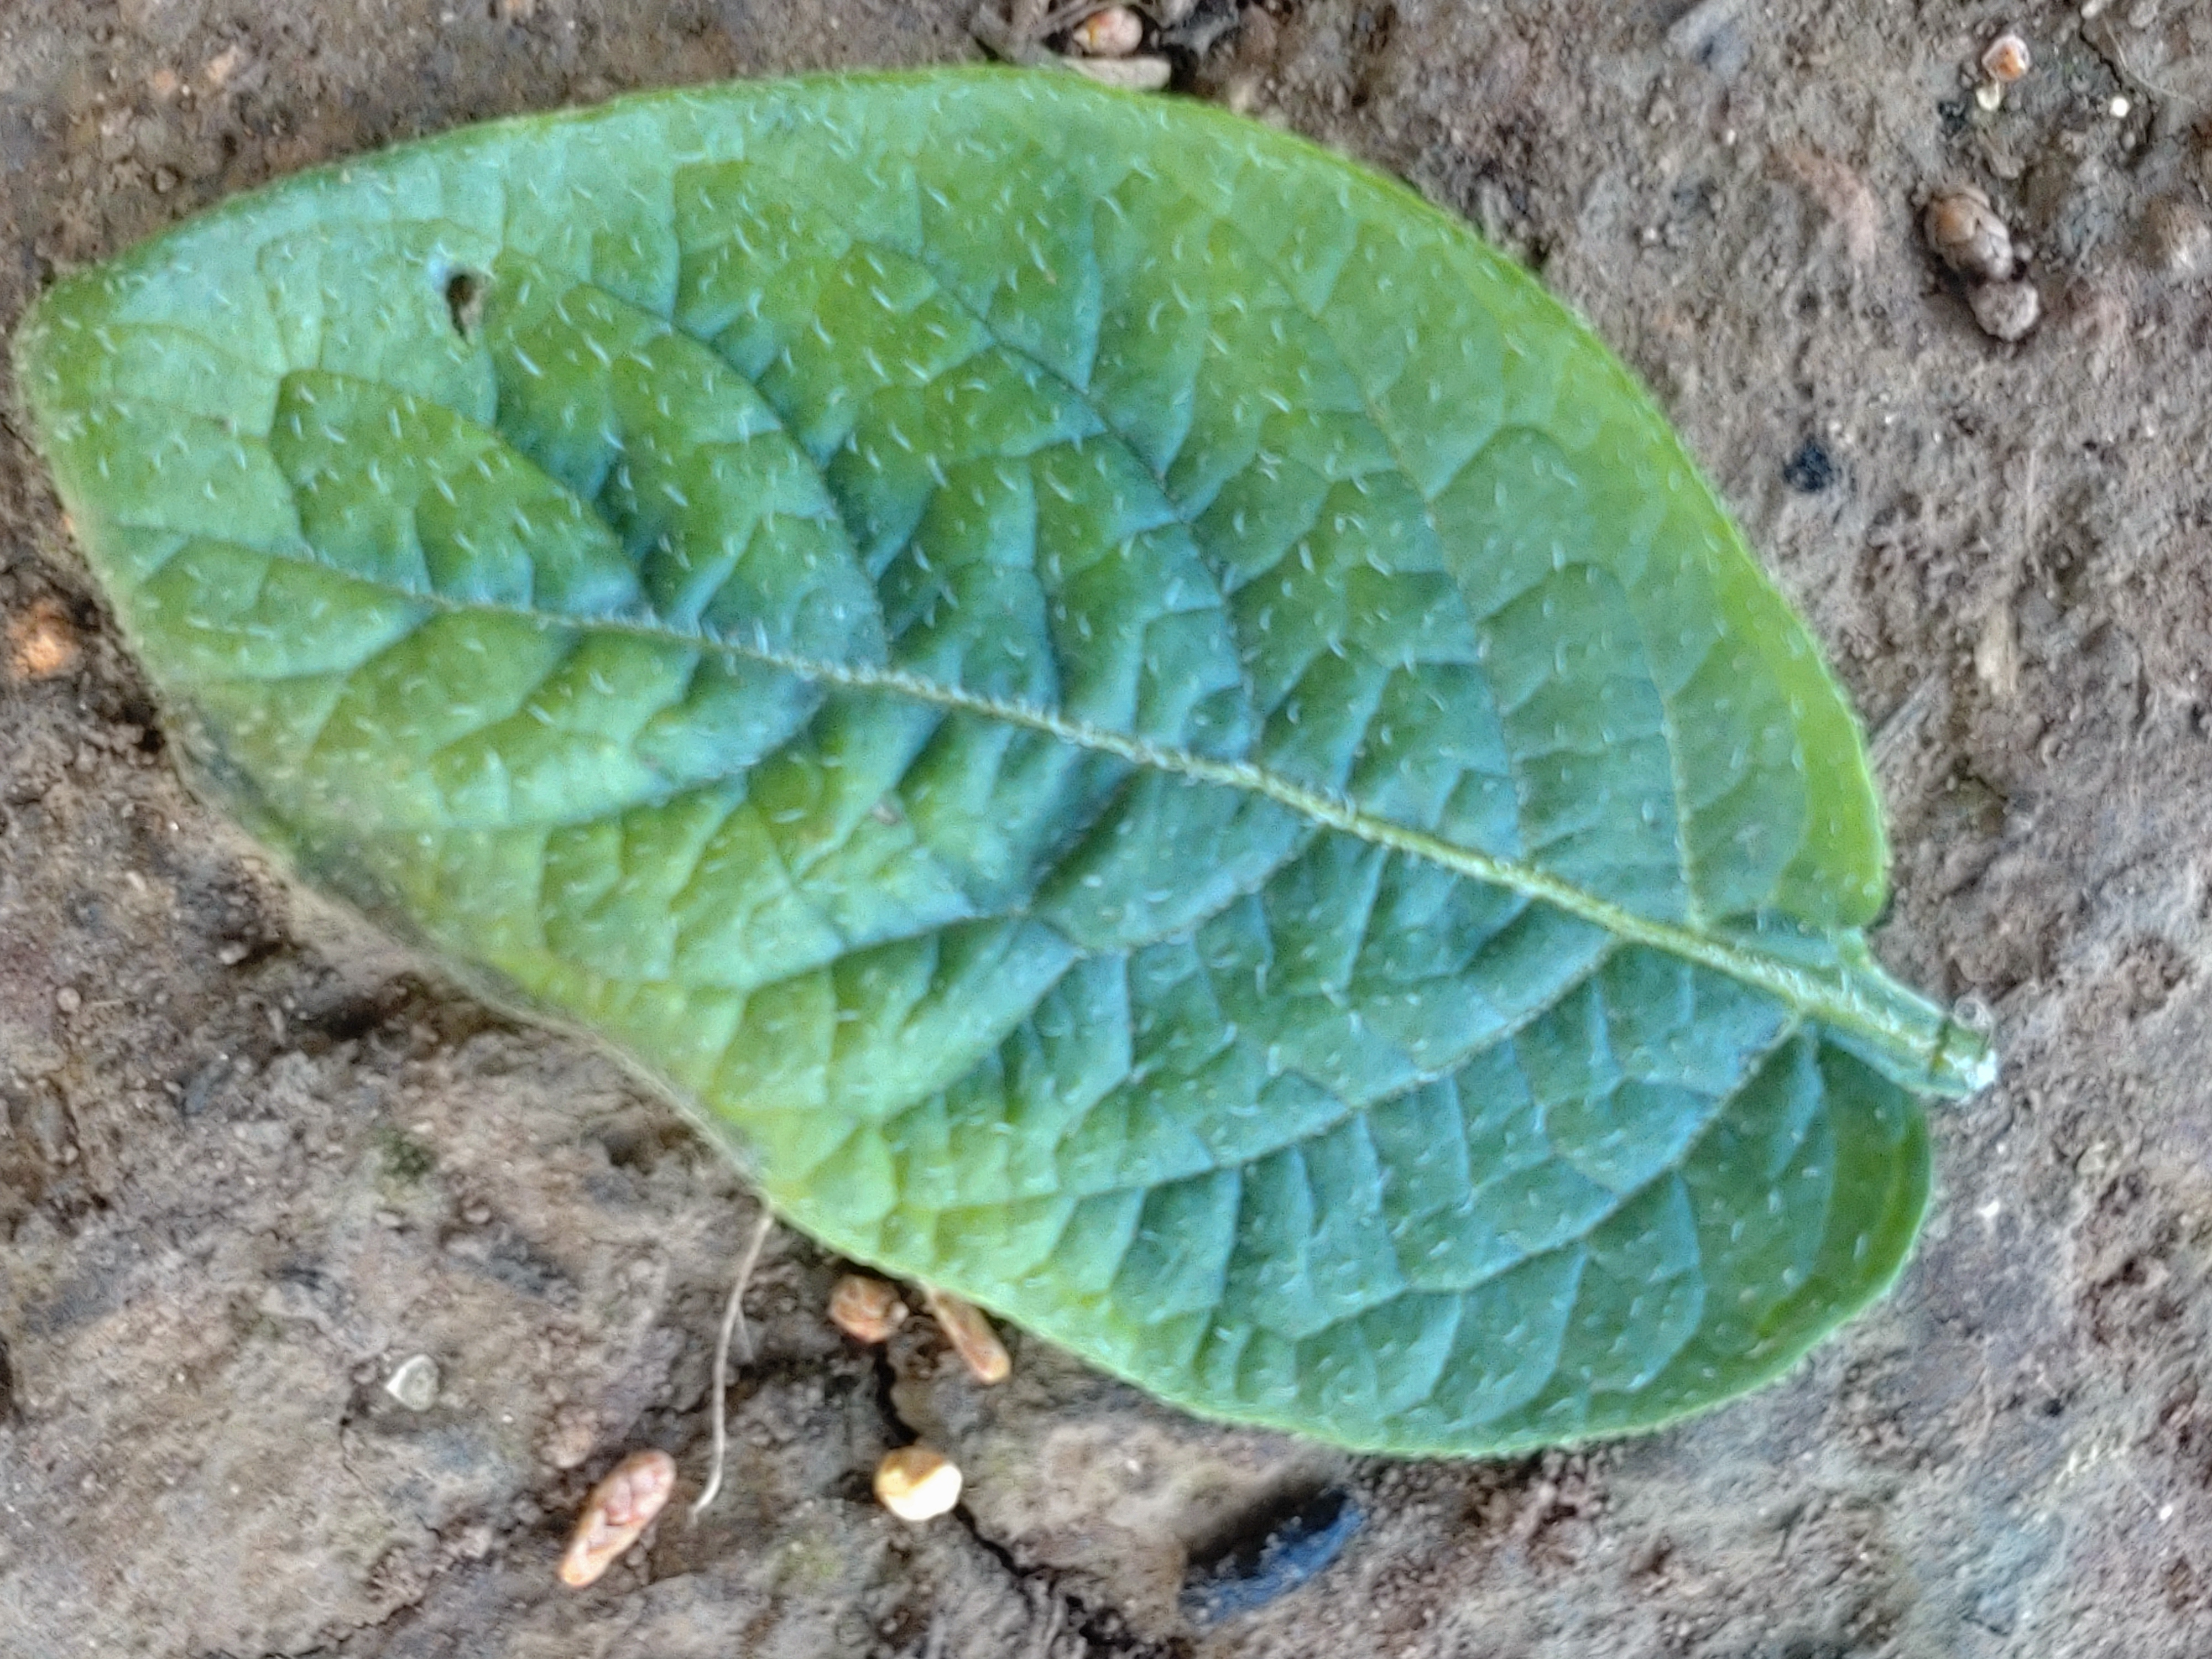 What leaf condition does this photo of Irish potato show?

early blight
